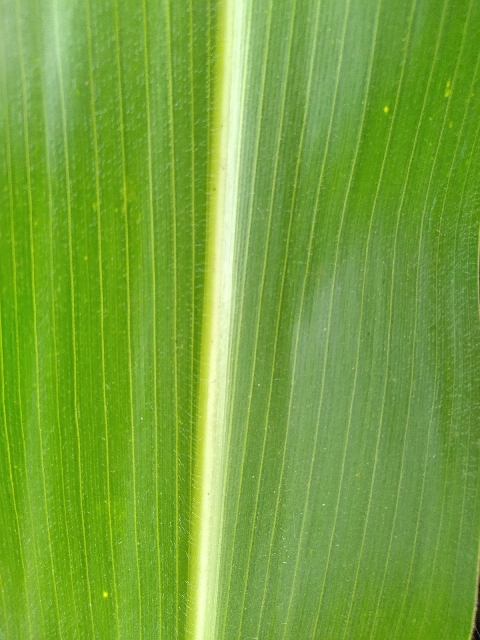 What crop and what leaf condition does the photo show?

maize, healthy
